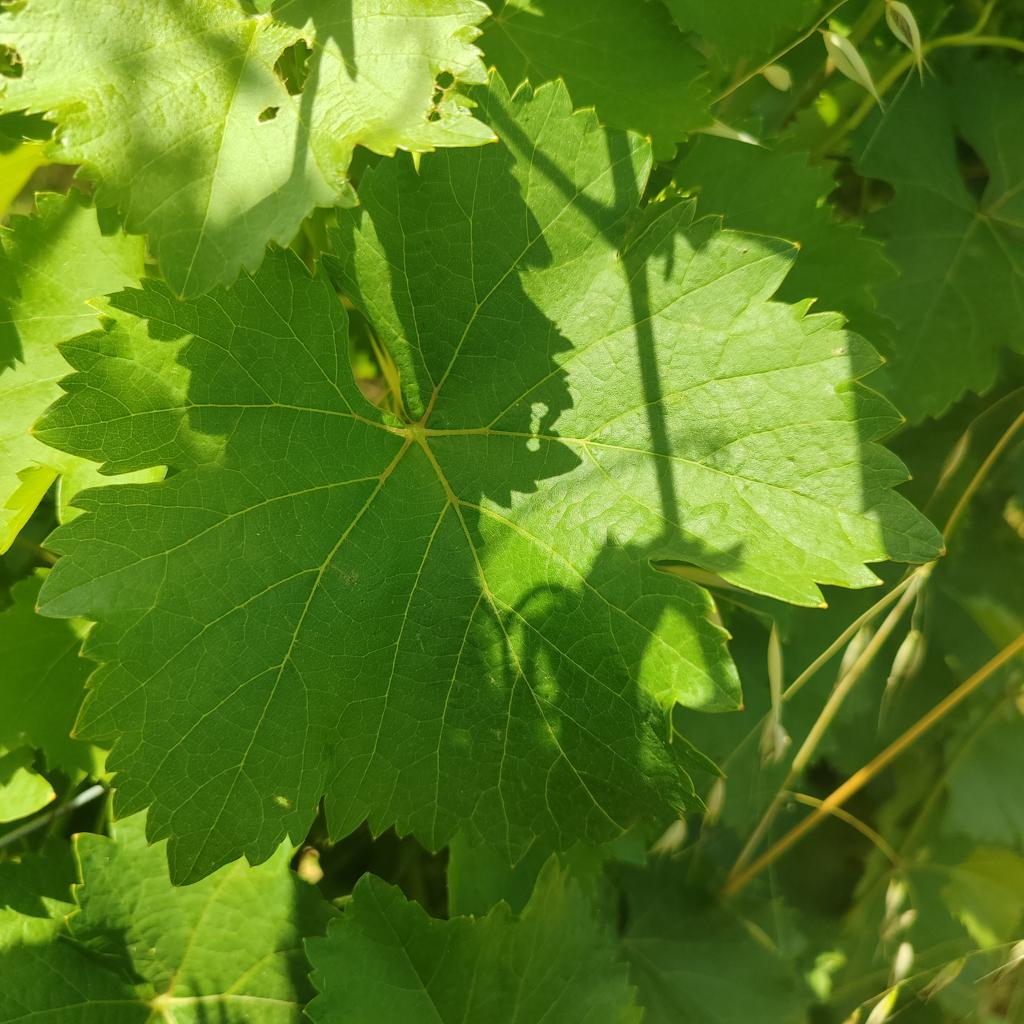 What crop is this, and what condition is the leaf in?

grapevine, healthy
